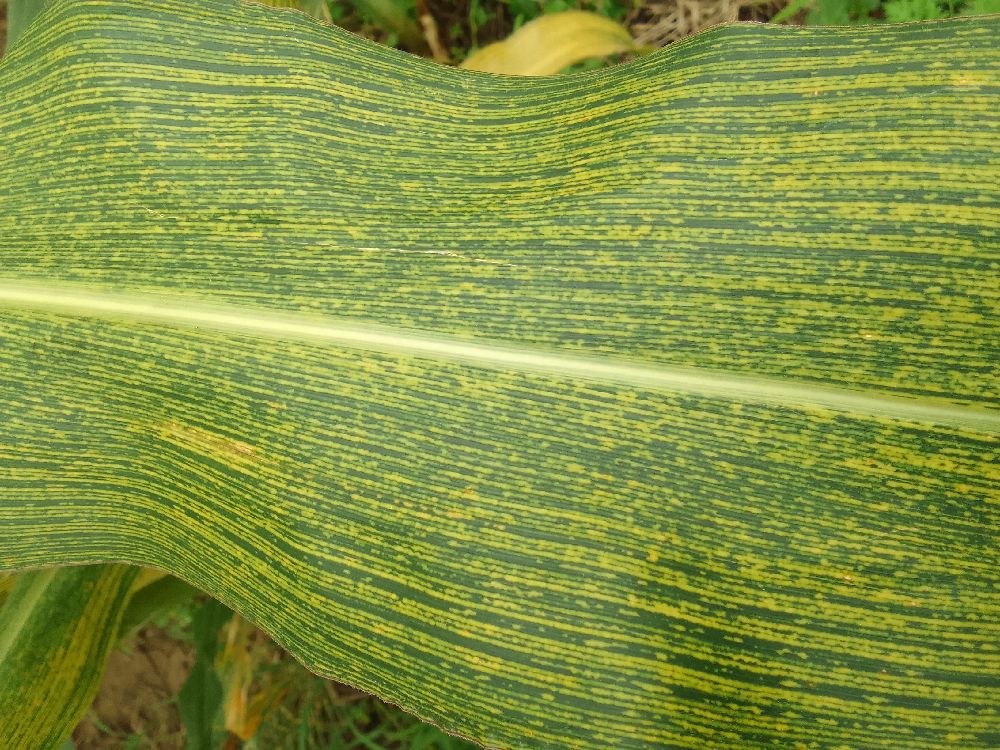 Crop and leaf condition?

maize, maize streak virus
